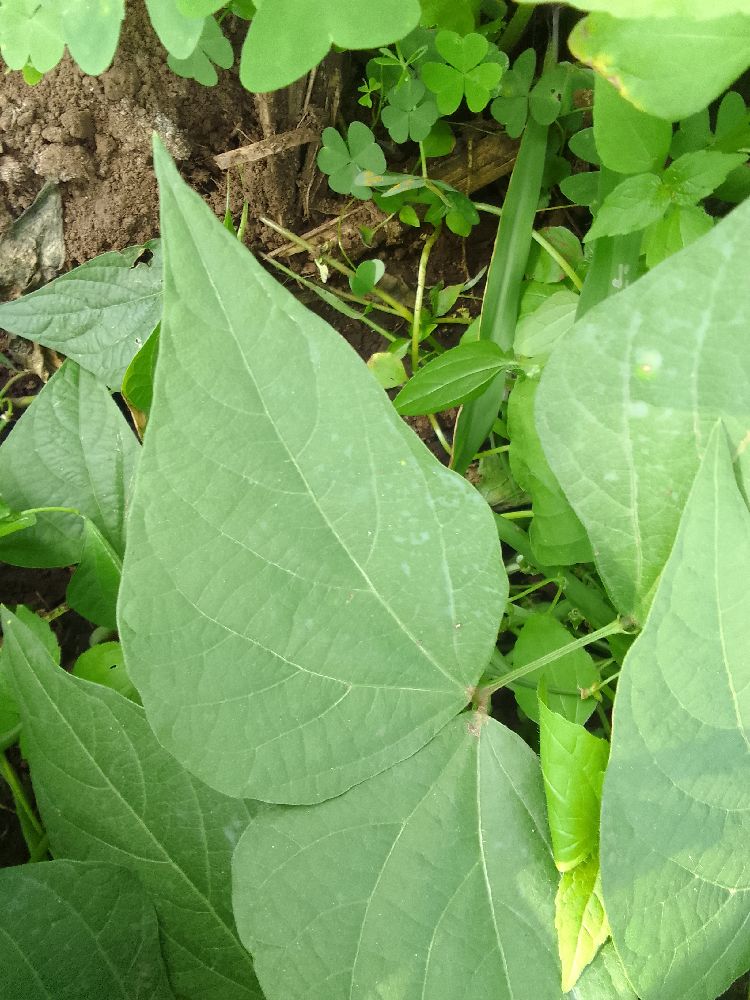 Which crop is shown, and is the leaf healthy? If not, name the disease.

common bean, healthy
